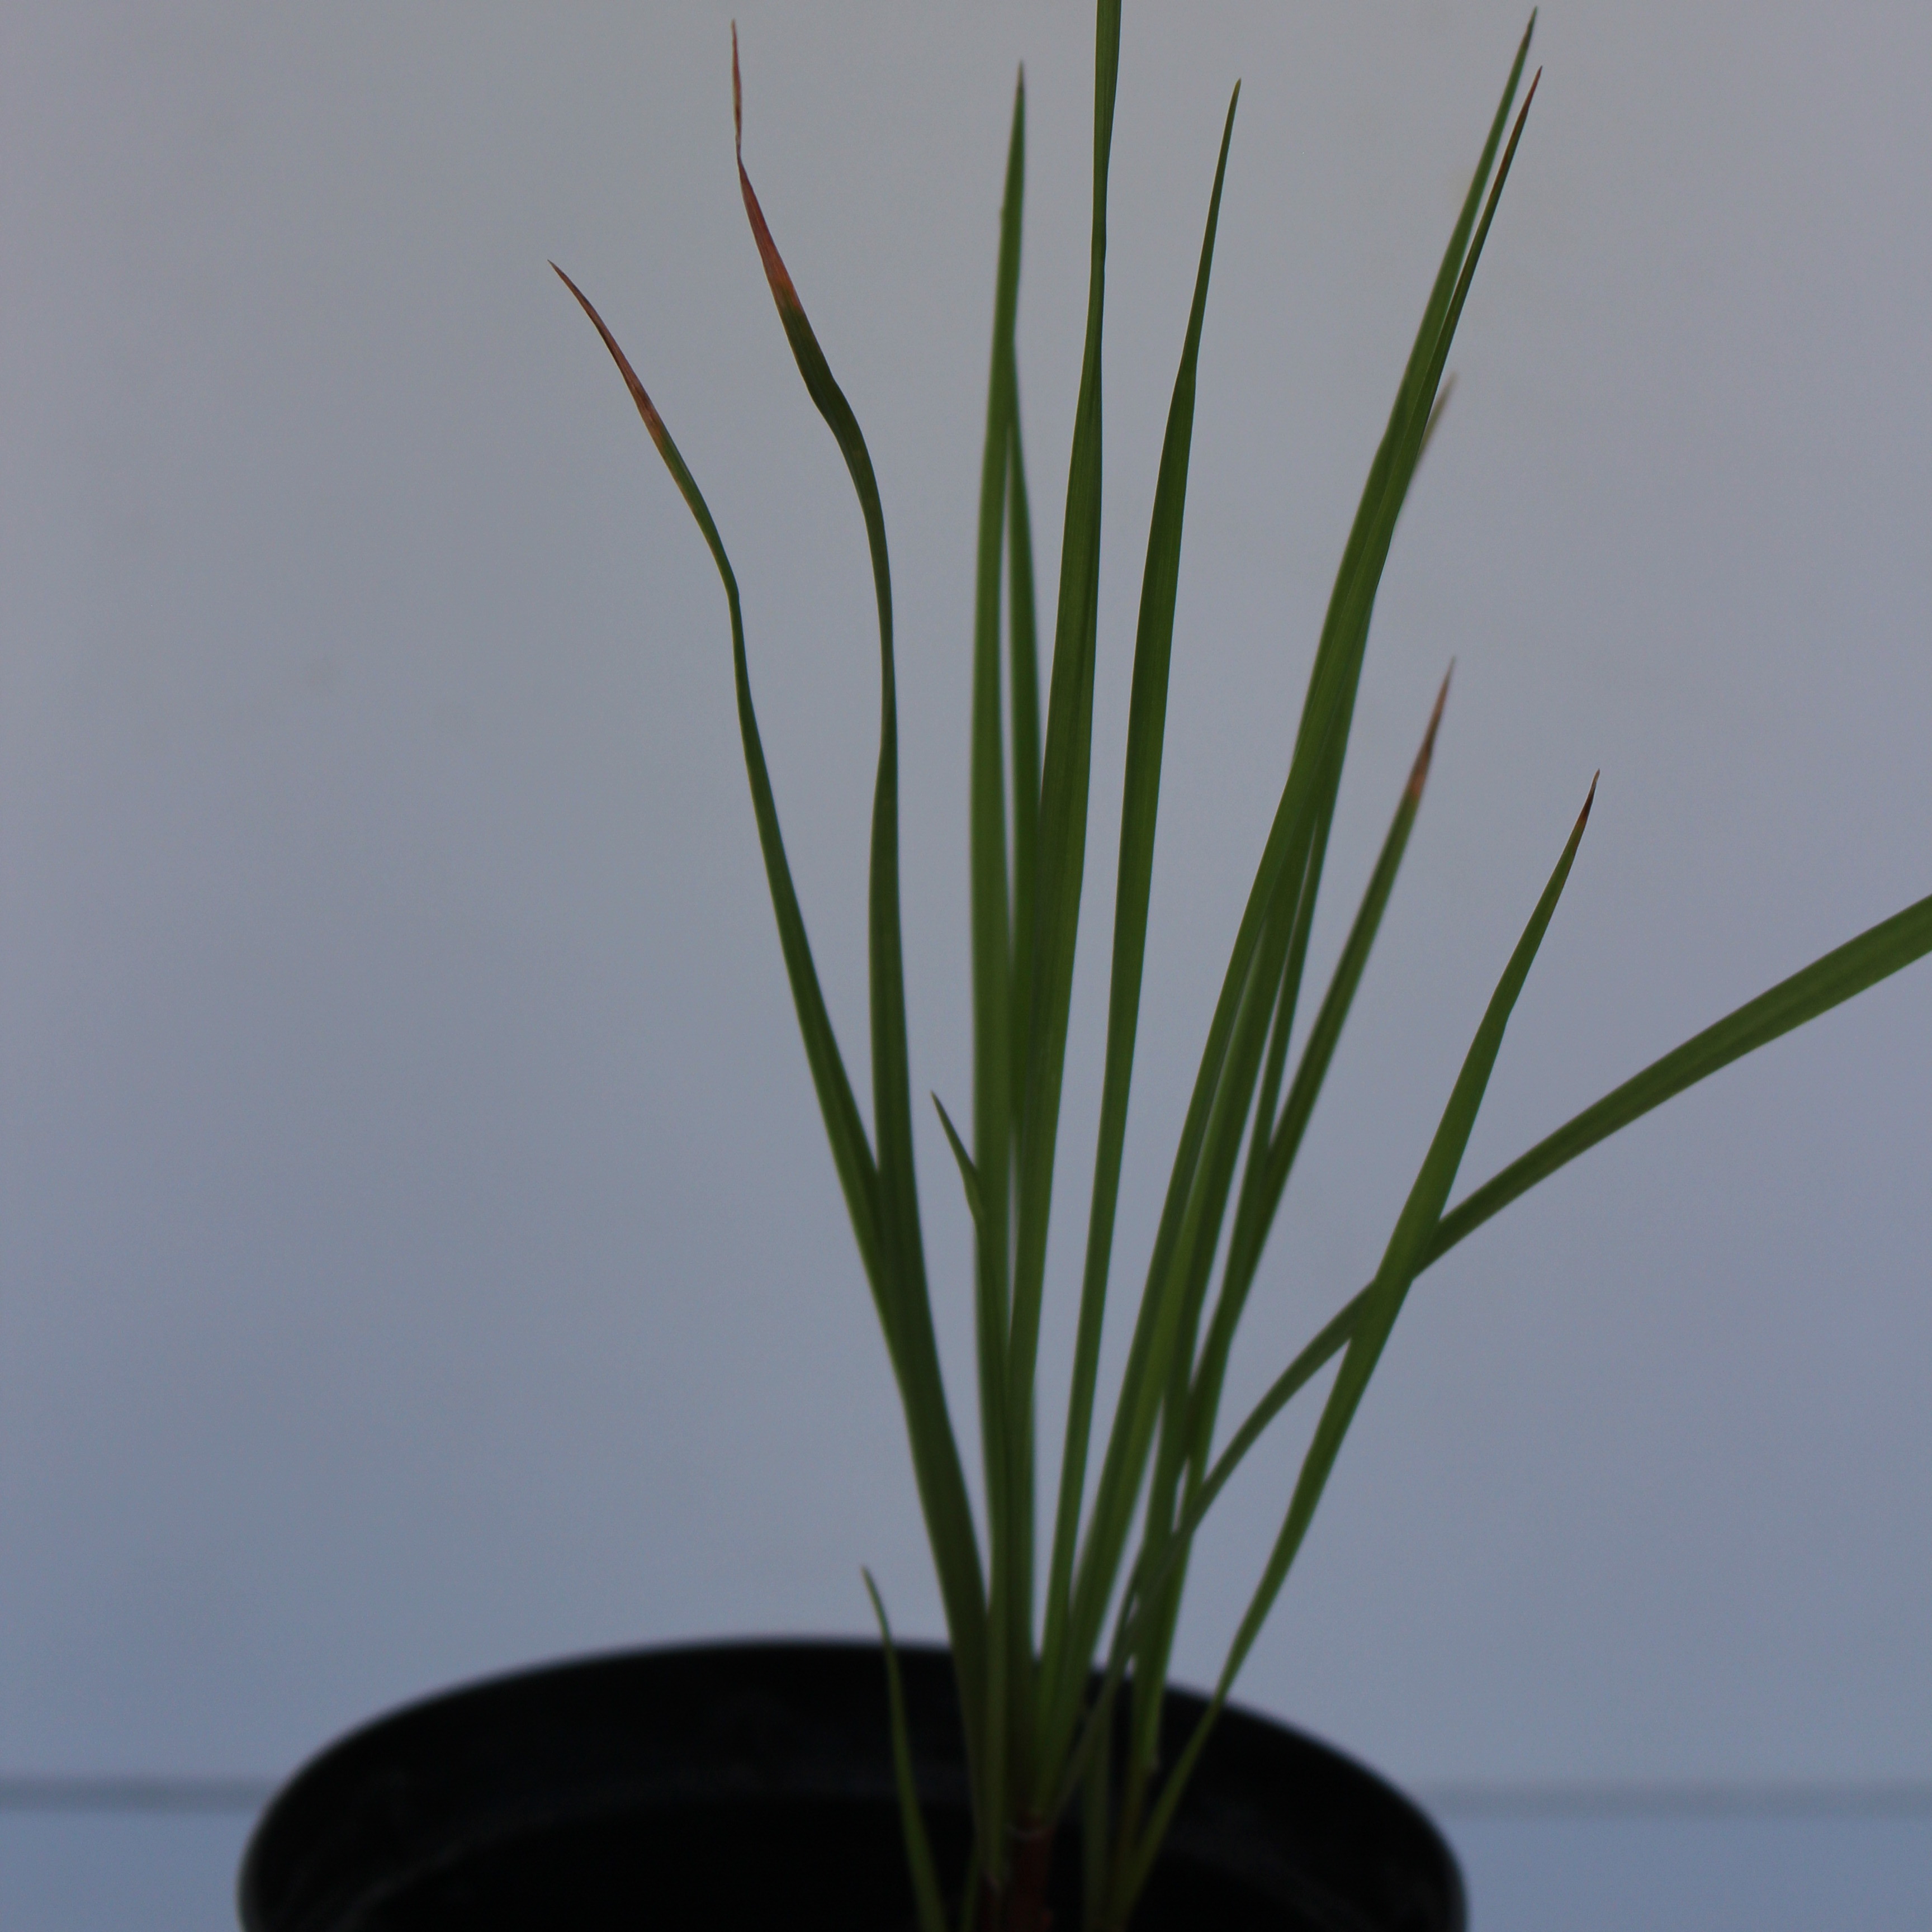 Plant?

Lolium multiflorum
